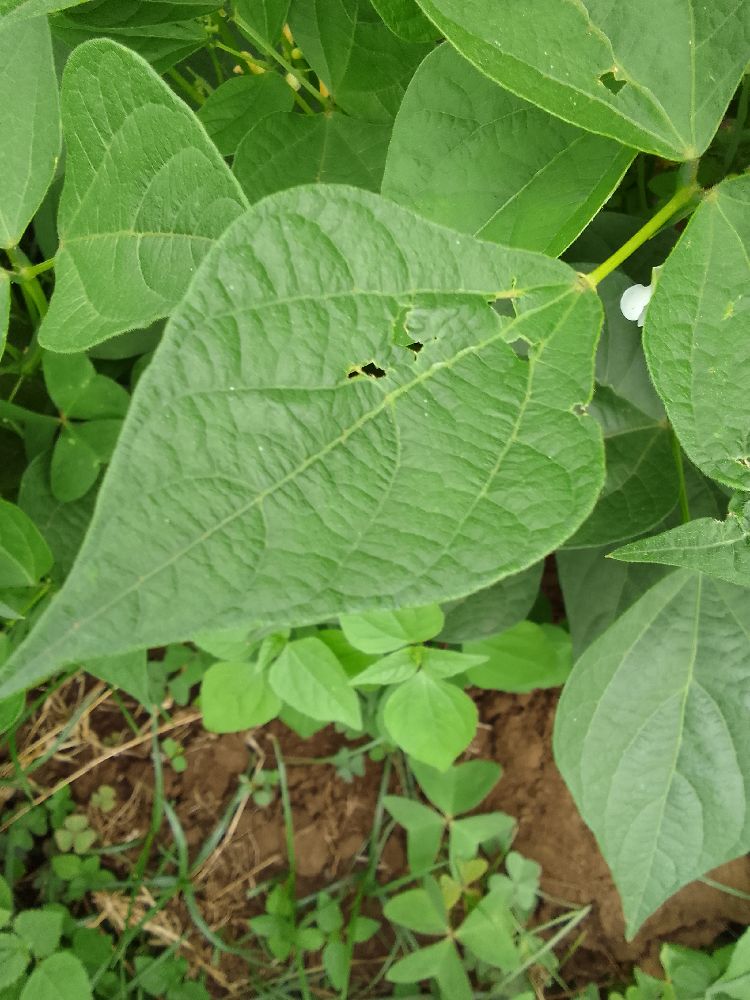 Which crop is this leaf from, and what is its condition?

common bean, healthy
